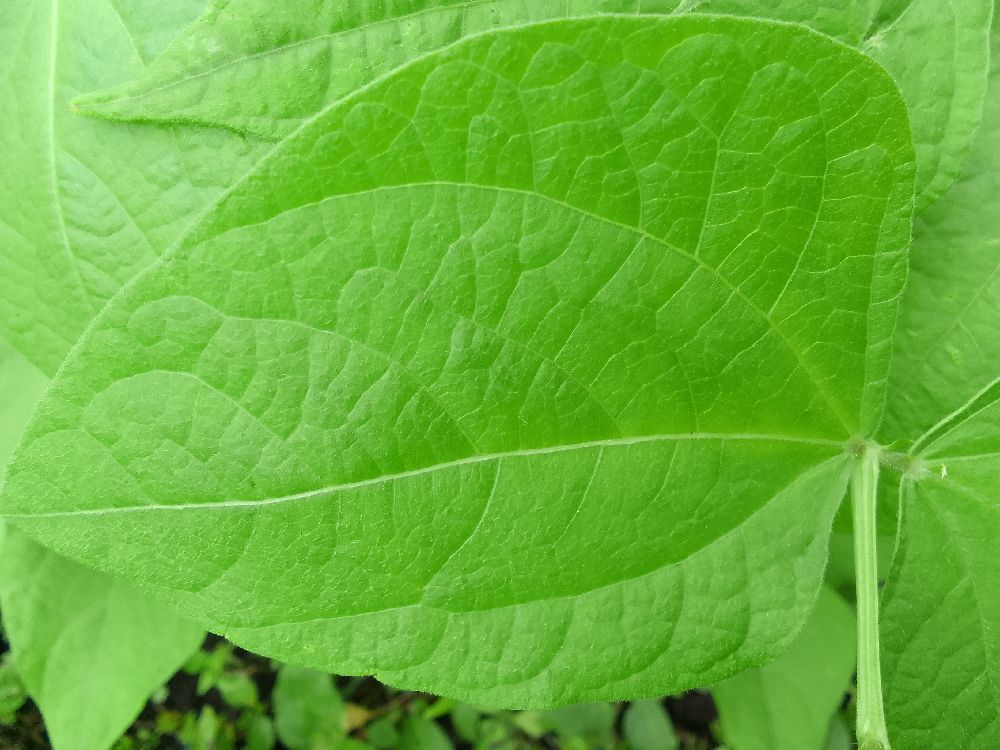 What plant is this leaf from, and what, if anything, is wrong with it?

common bean, healthy
